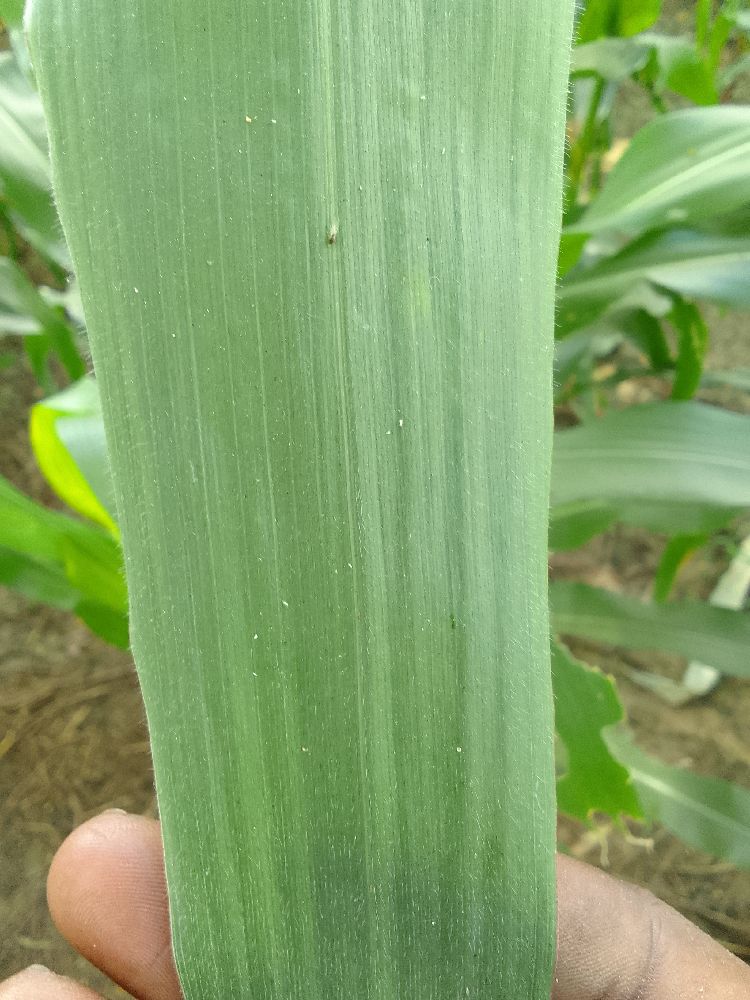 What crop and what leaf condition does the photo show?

maize, healthy
